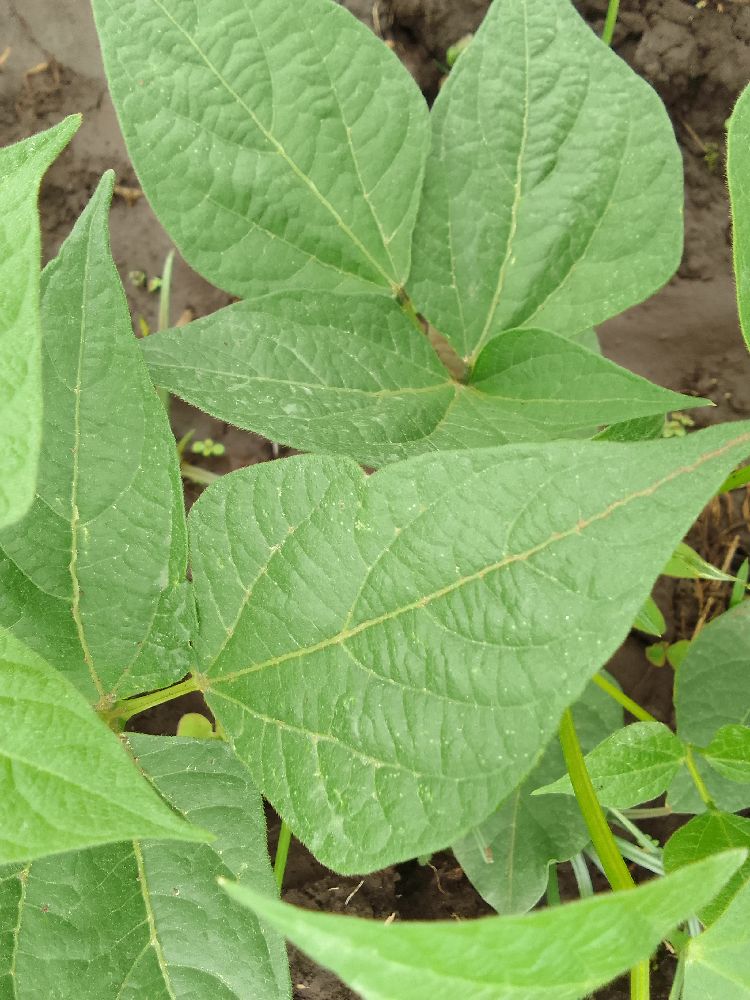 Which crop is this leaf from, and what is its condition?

common bean, healthy
